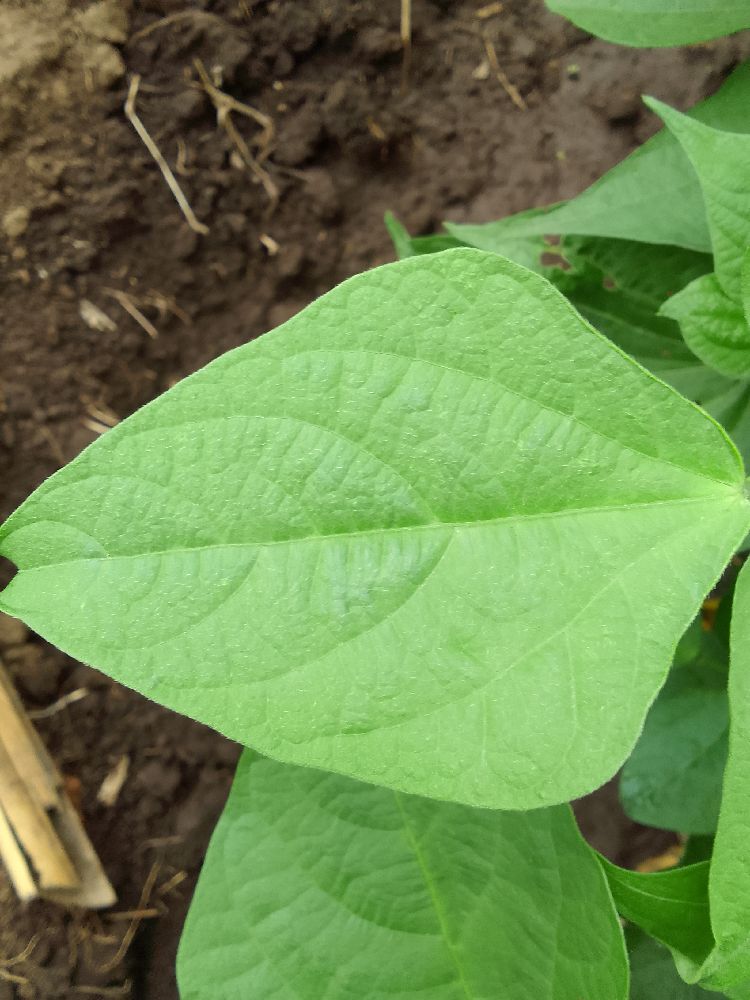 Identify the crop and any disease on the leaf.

common bean, healthy
